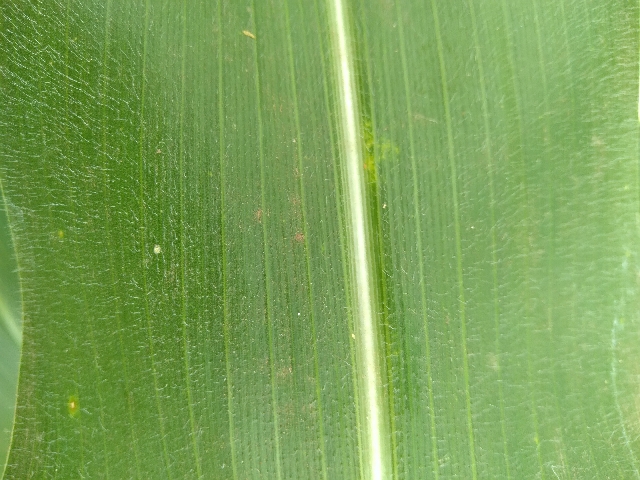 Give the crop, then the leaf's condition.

maize, healthy
